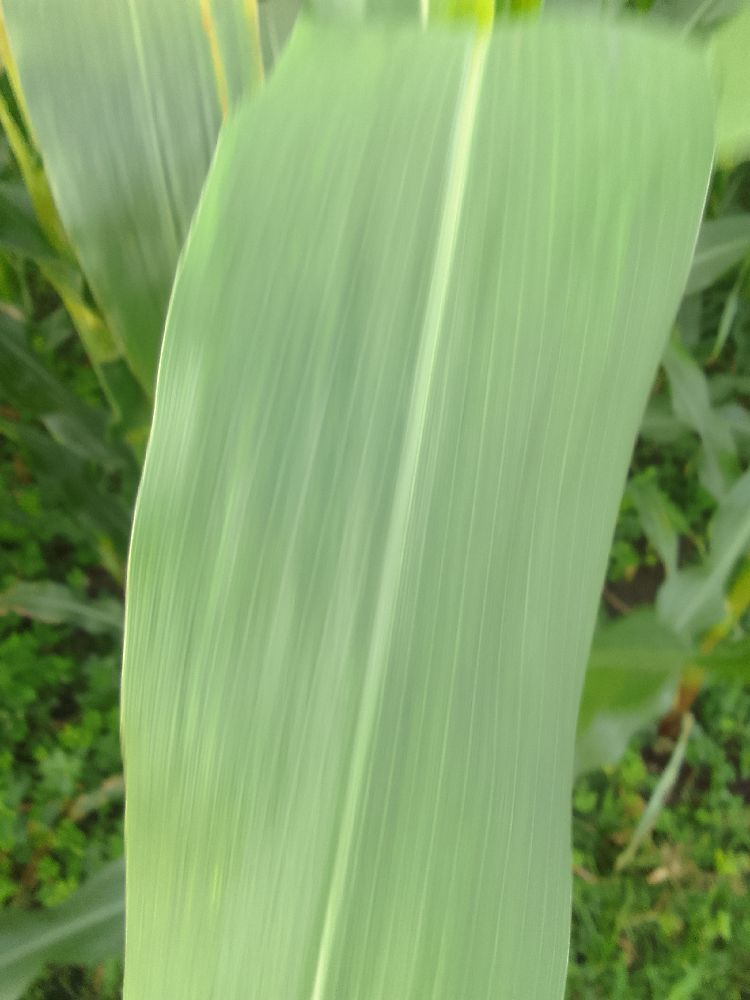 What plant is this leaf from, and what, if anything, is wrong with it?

maize, healthy
